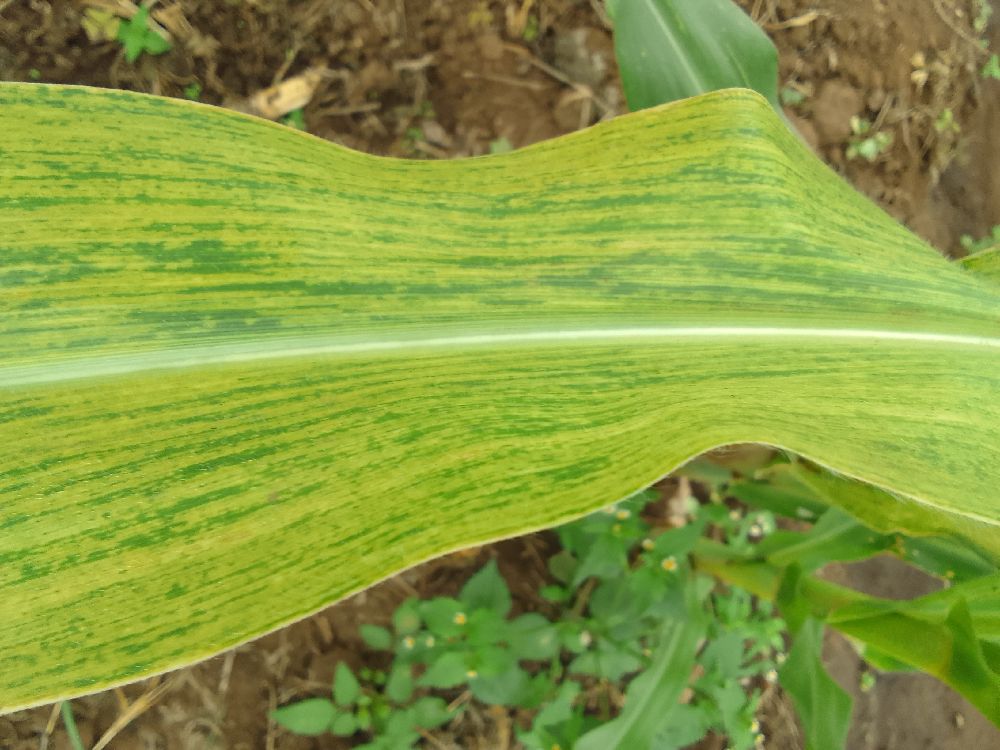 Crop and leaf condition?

maize, maize lethal necrosis
